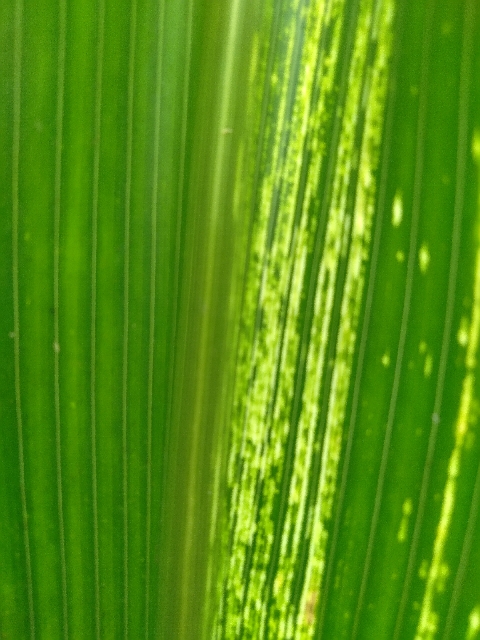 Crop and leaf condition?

maize, maize streak virus
